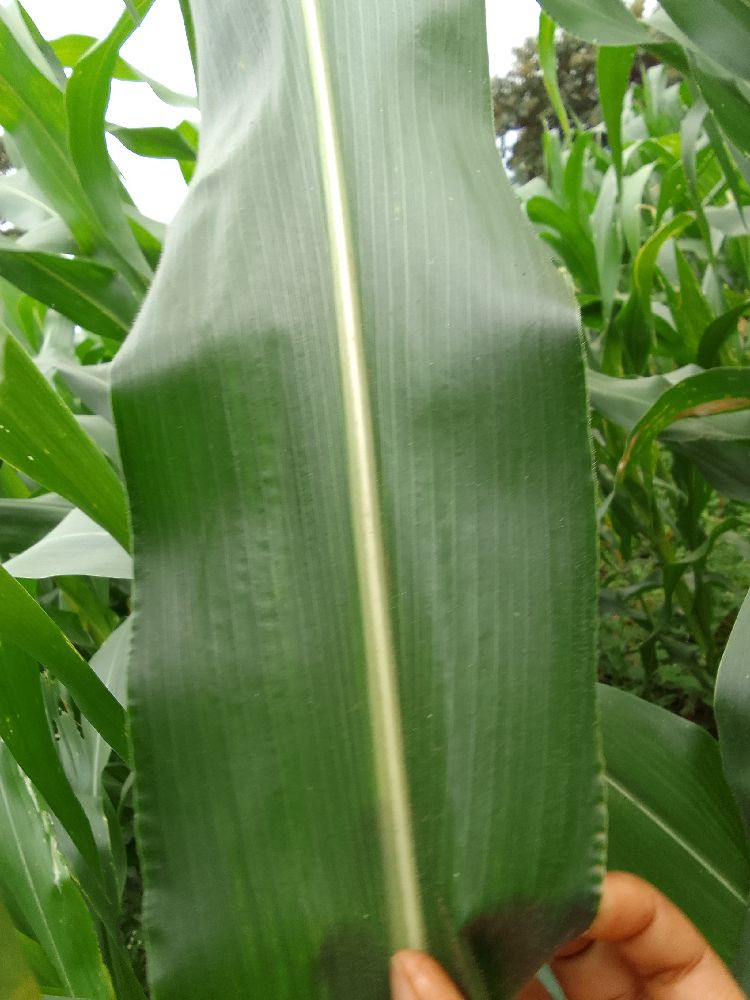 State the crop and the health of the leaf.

maize, healthy
